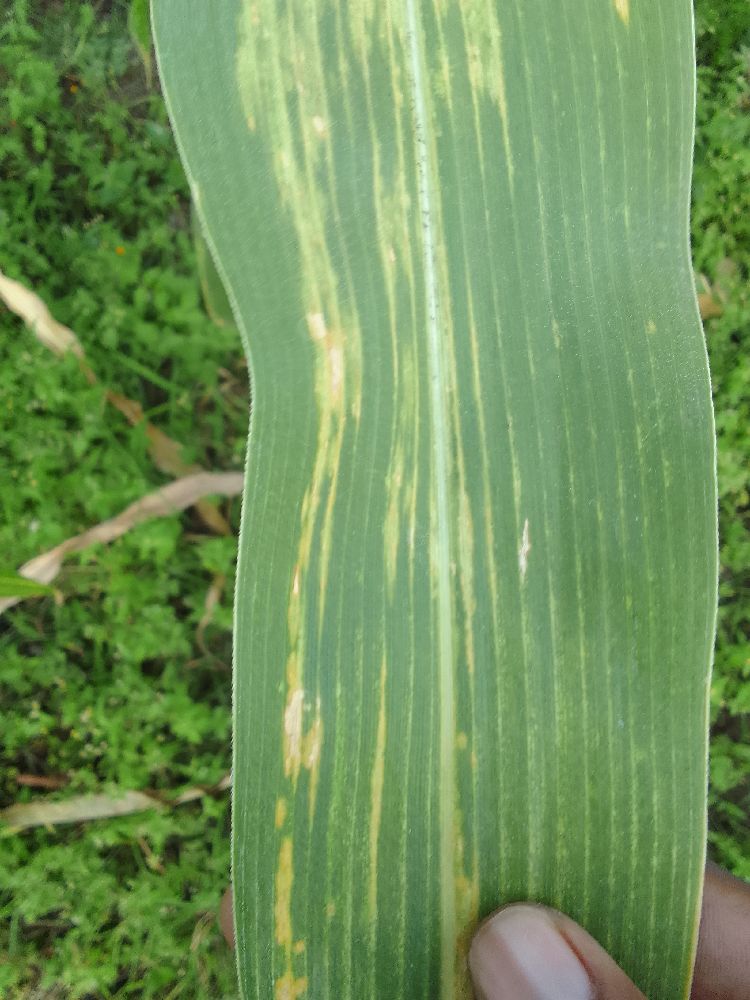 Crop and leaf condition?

maize, maize lethal necrosis
